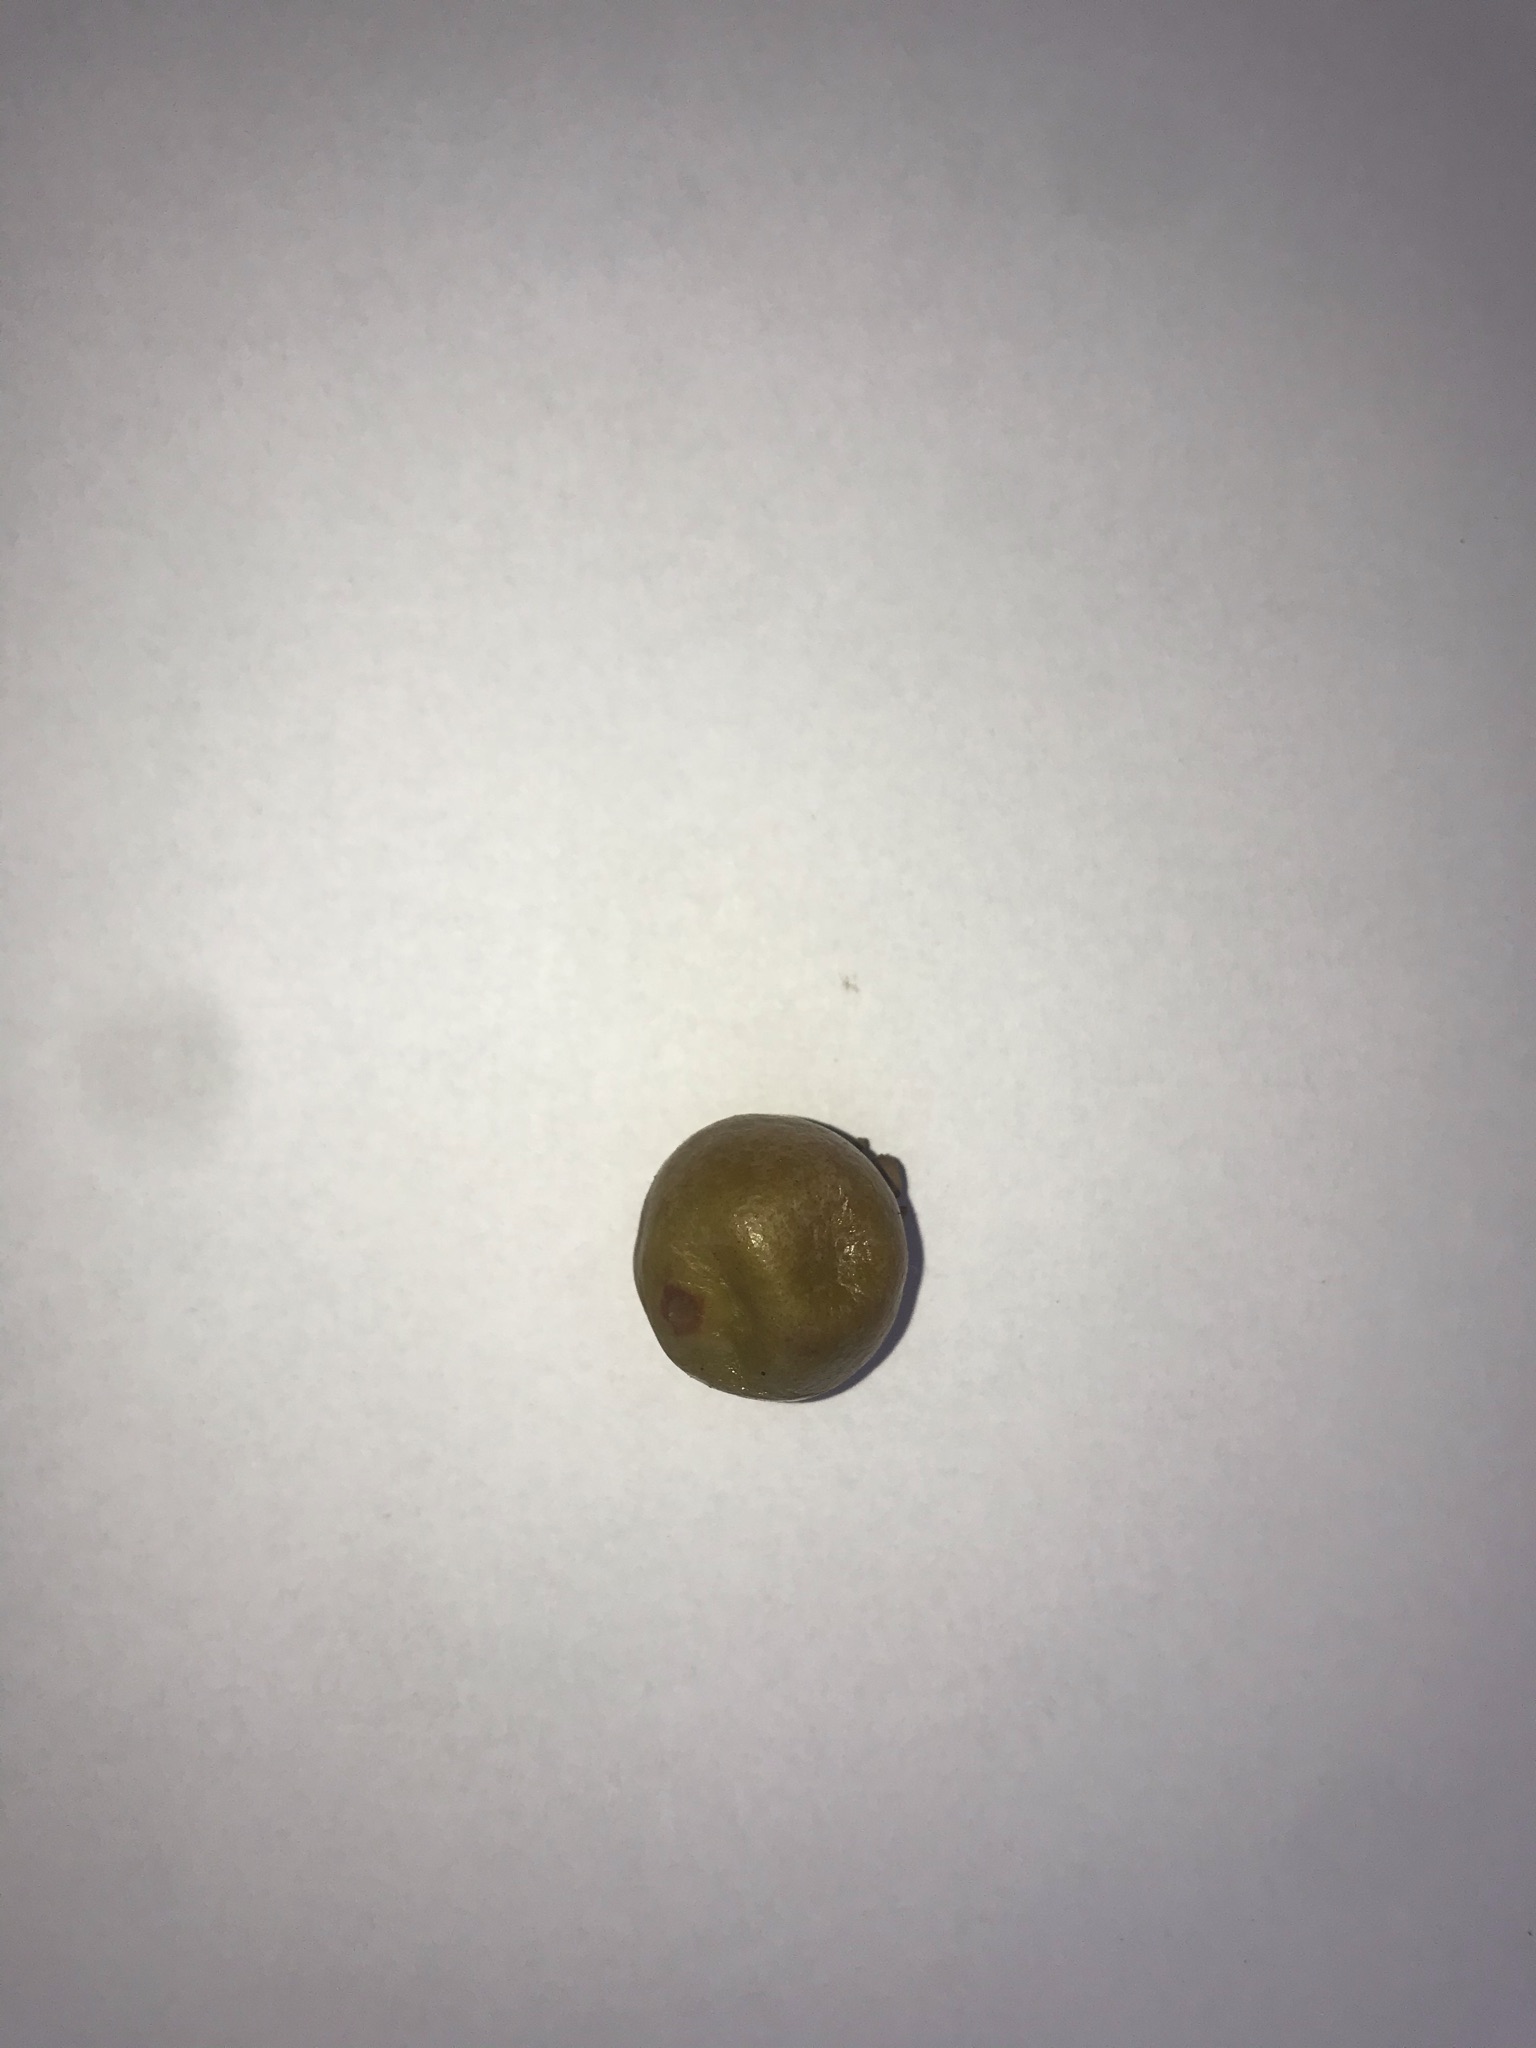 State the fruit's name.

gabiroba
